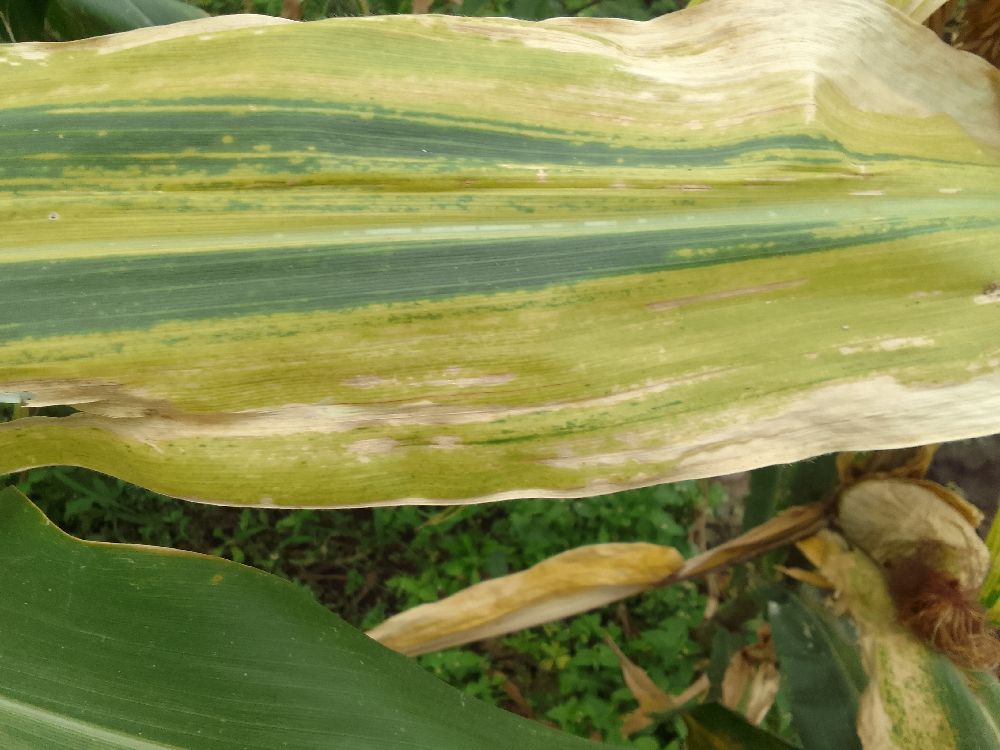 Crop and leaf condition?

maize, maize lethal necrosis
